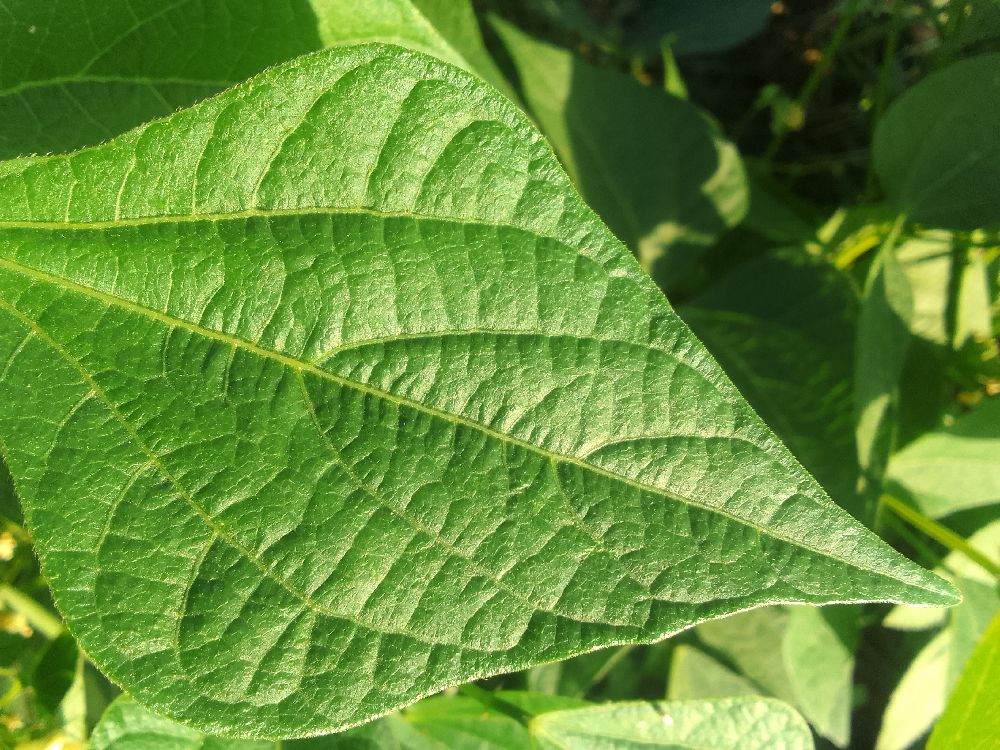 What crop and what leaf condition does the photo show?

common bean, healthy
